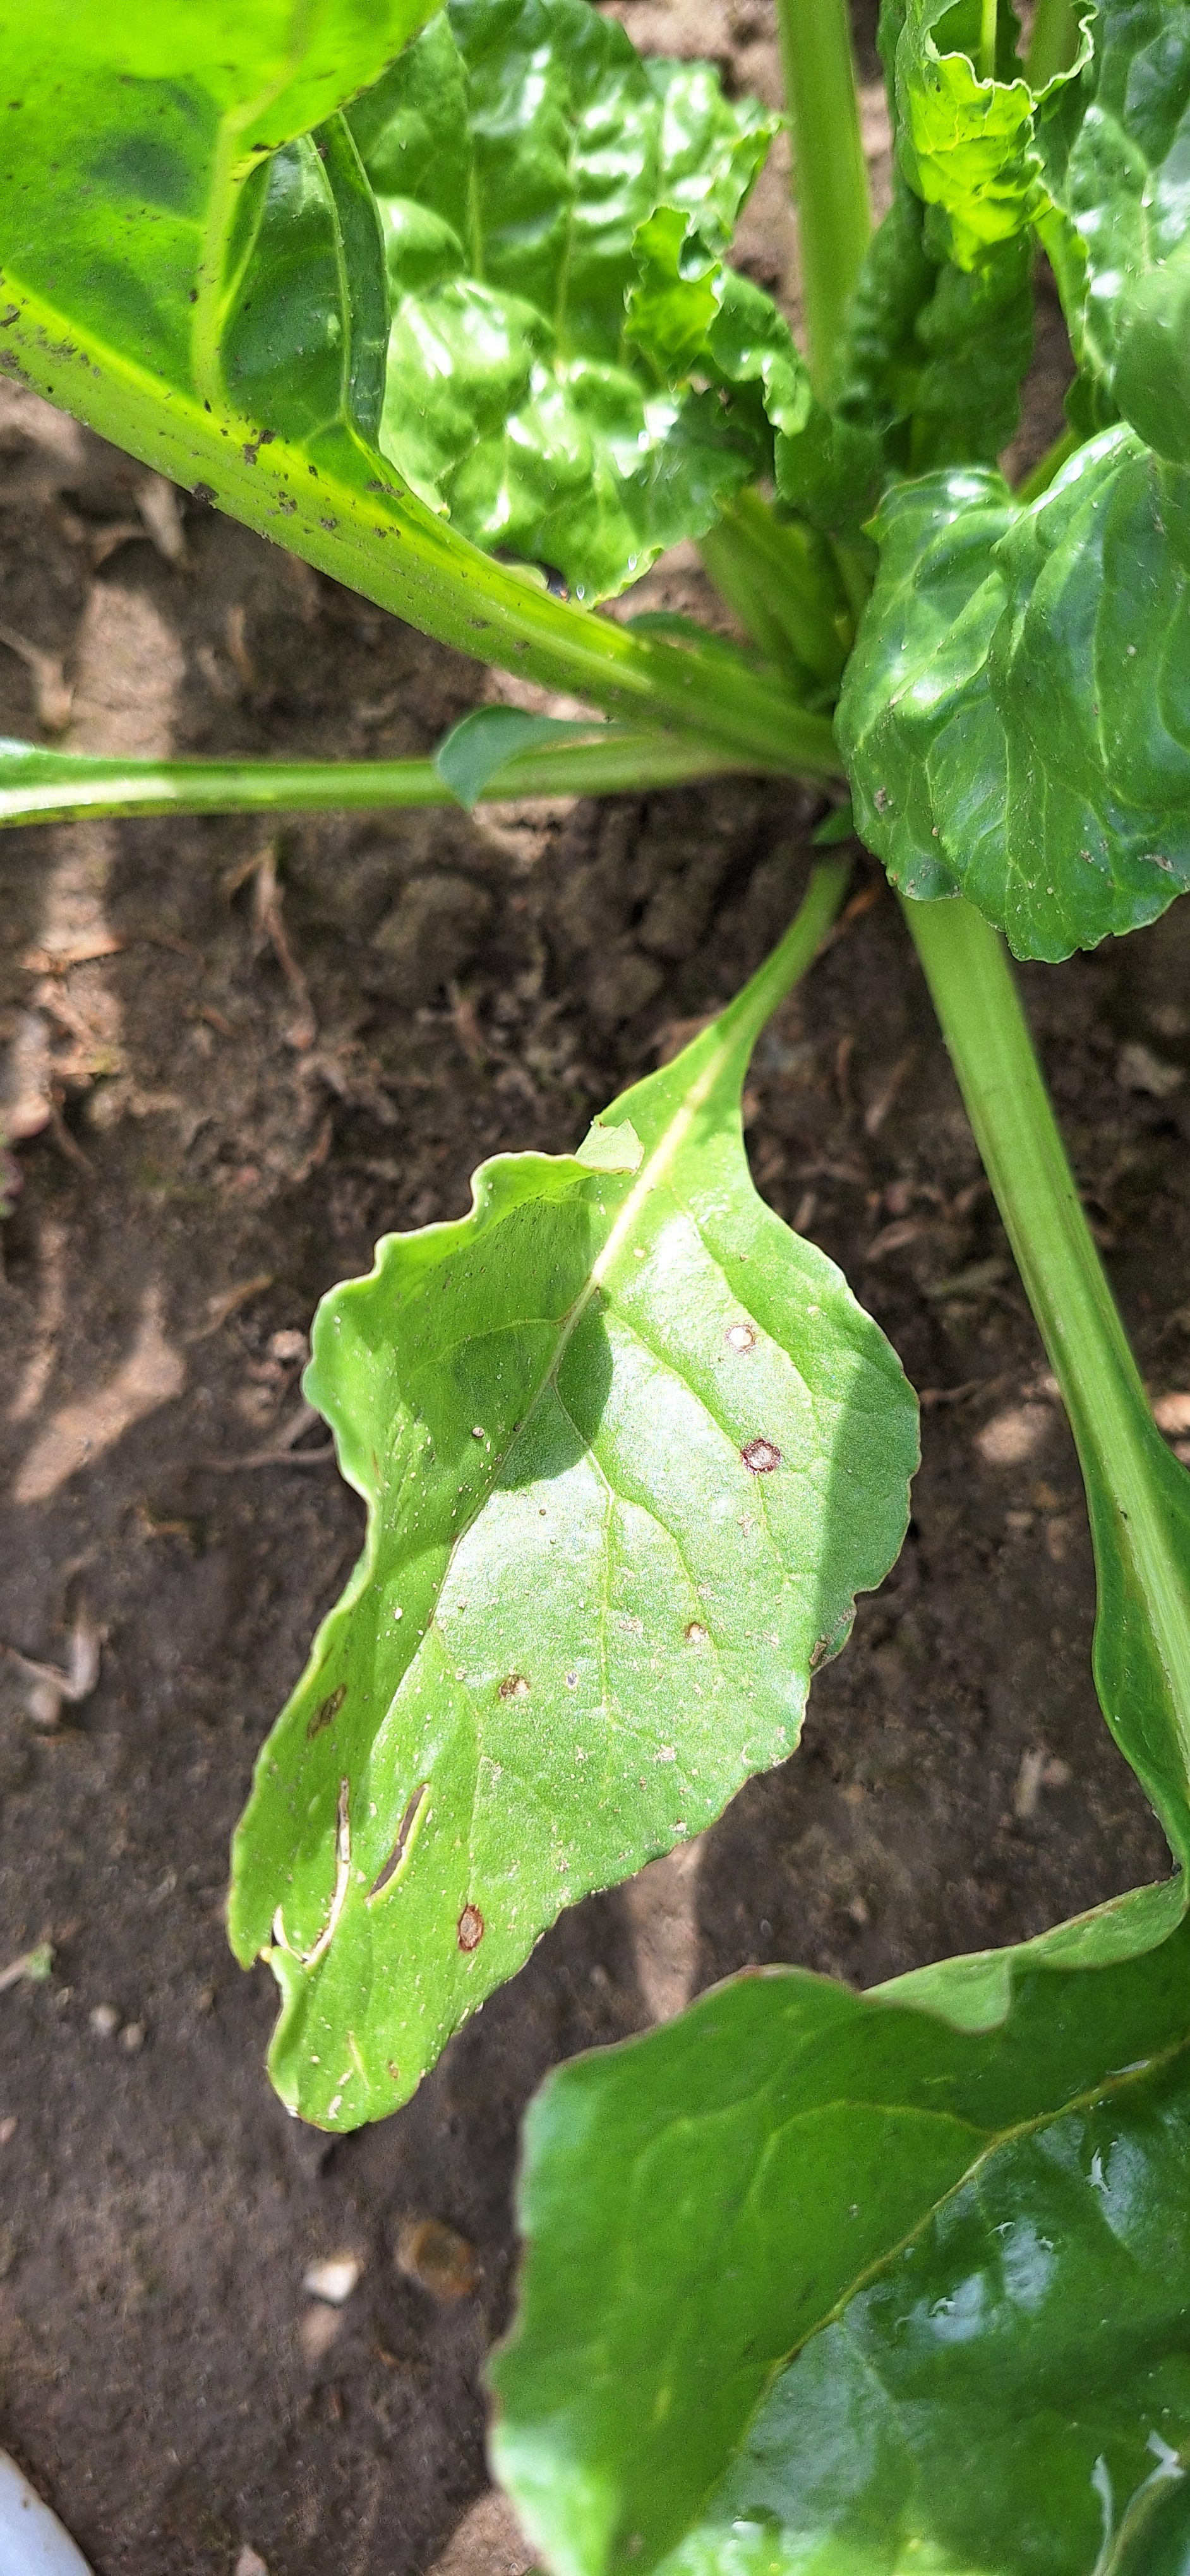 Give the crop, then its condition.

beet, cercospora
